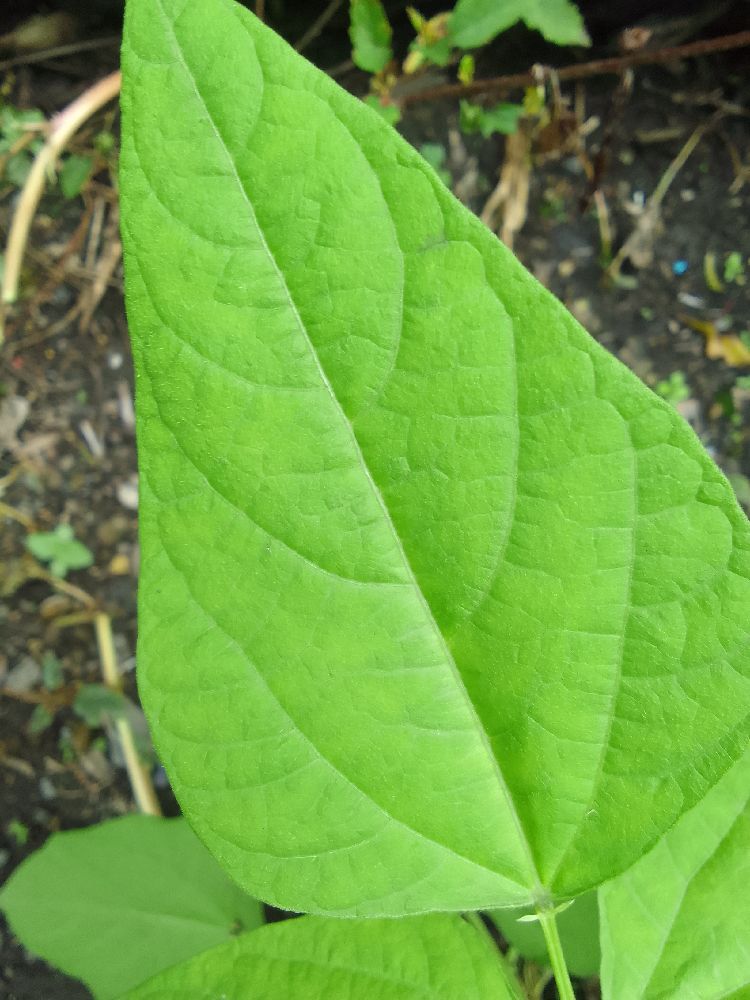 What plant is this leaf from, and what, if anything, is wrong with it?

common bean, healthy
